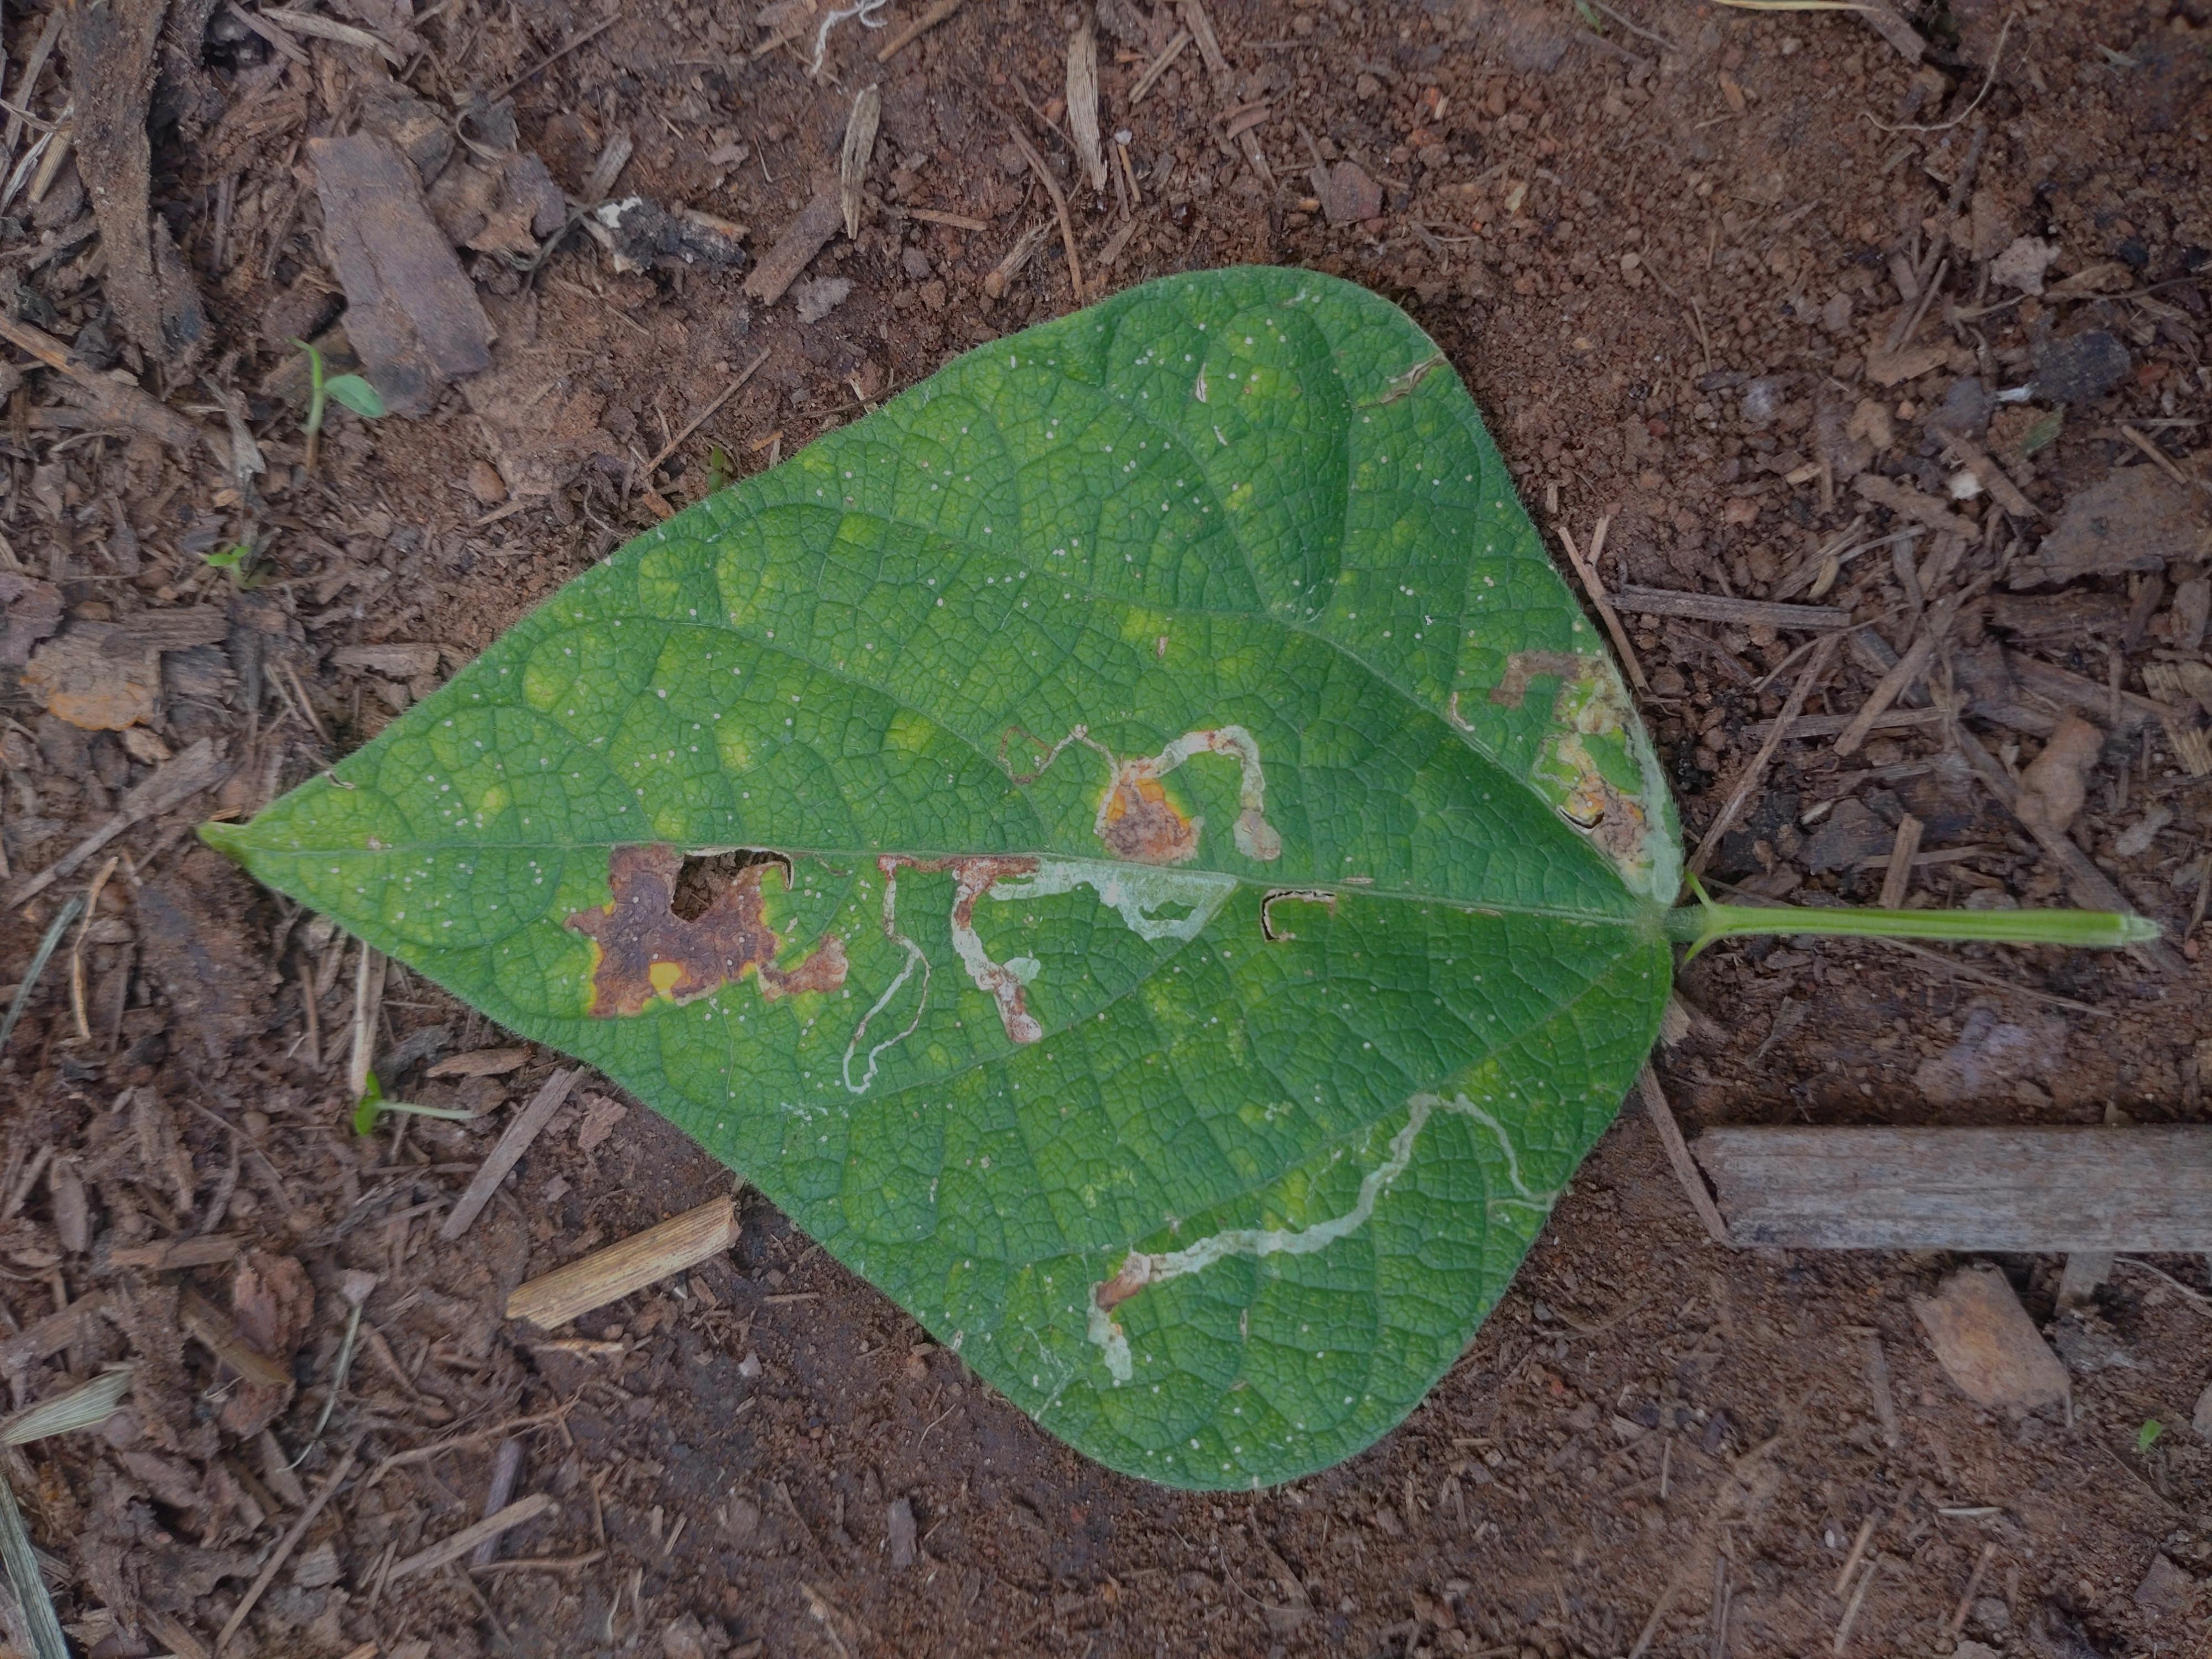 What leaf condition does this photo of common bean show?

anthracnose
